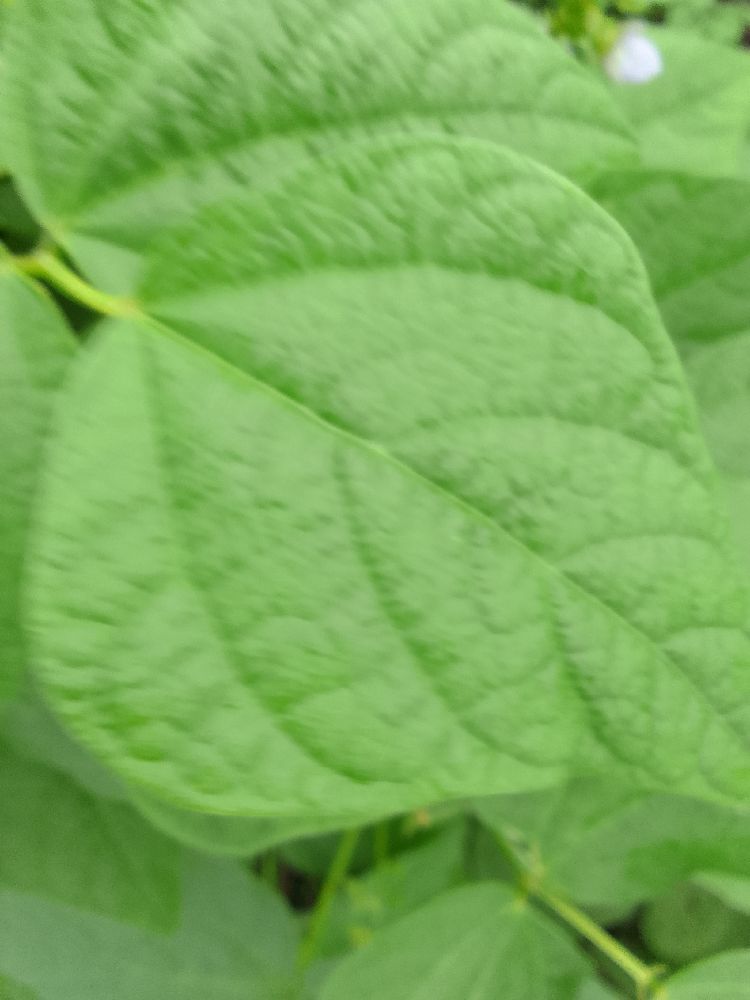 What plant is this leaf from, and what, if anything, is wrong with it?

common bean, healthy
